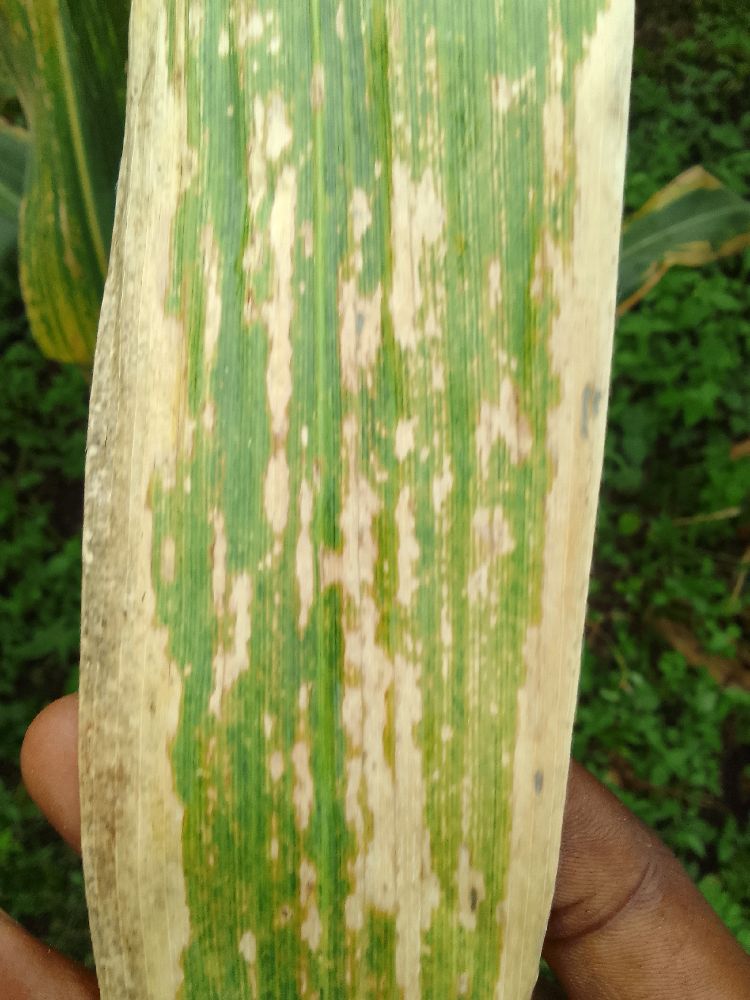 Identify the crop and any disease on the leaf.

maize, maize lethal necrosis
